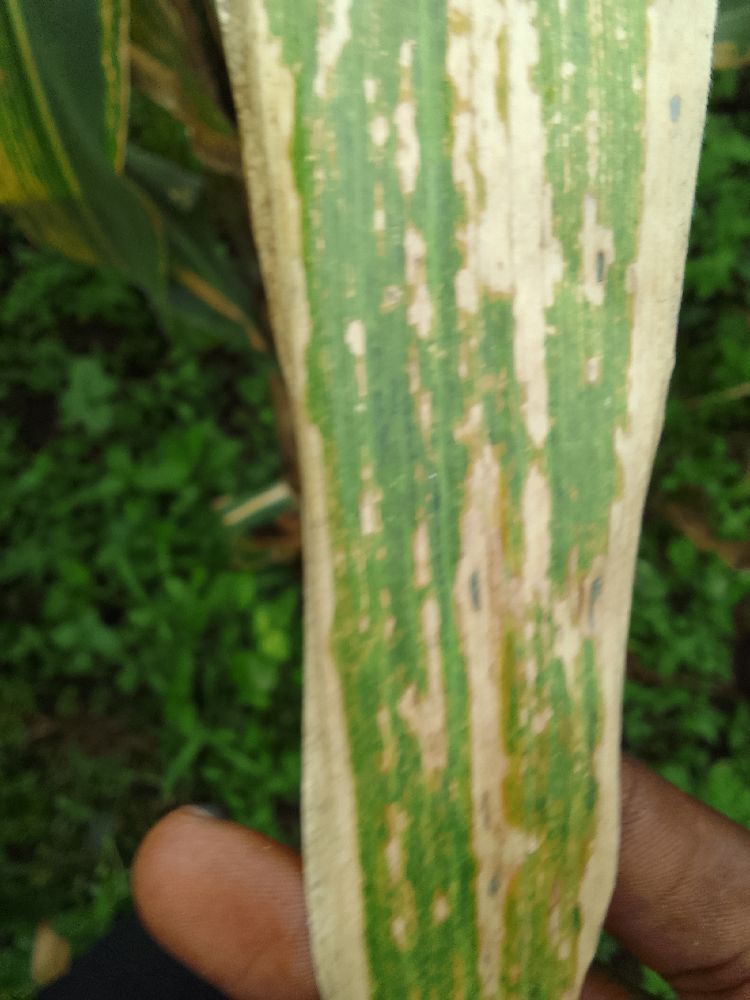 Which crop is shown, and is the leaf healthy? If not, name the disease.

maize, maize lethal necrosis
